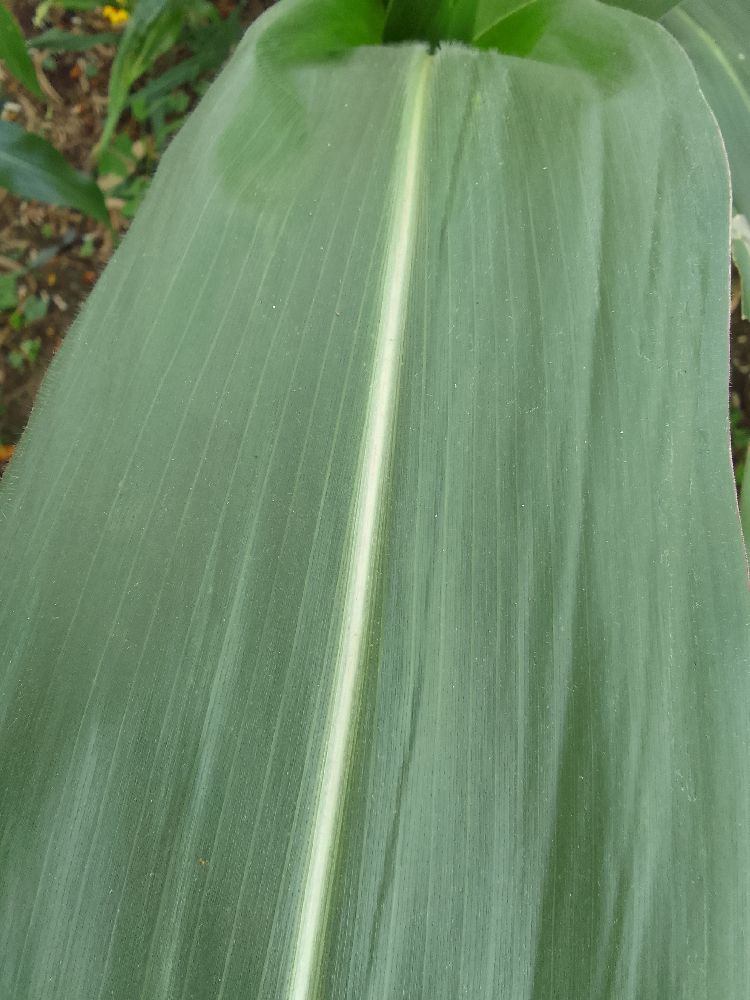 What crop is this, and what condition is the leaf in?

maize, healthy
